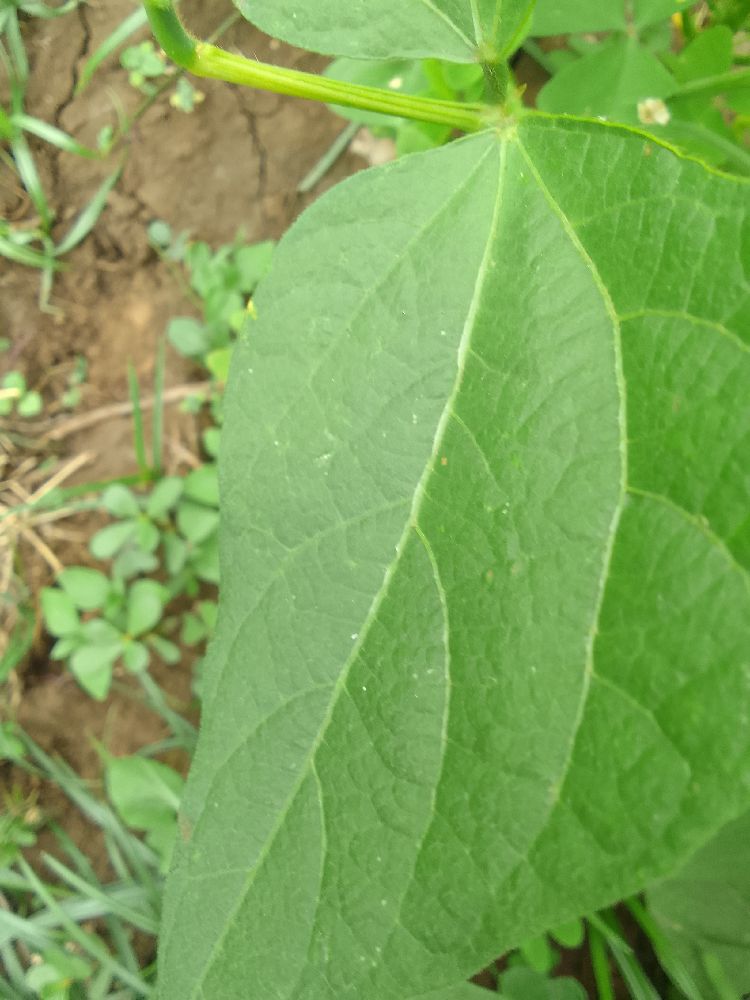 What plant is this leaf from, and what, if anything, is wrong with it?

common bean, healthy
